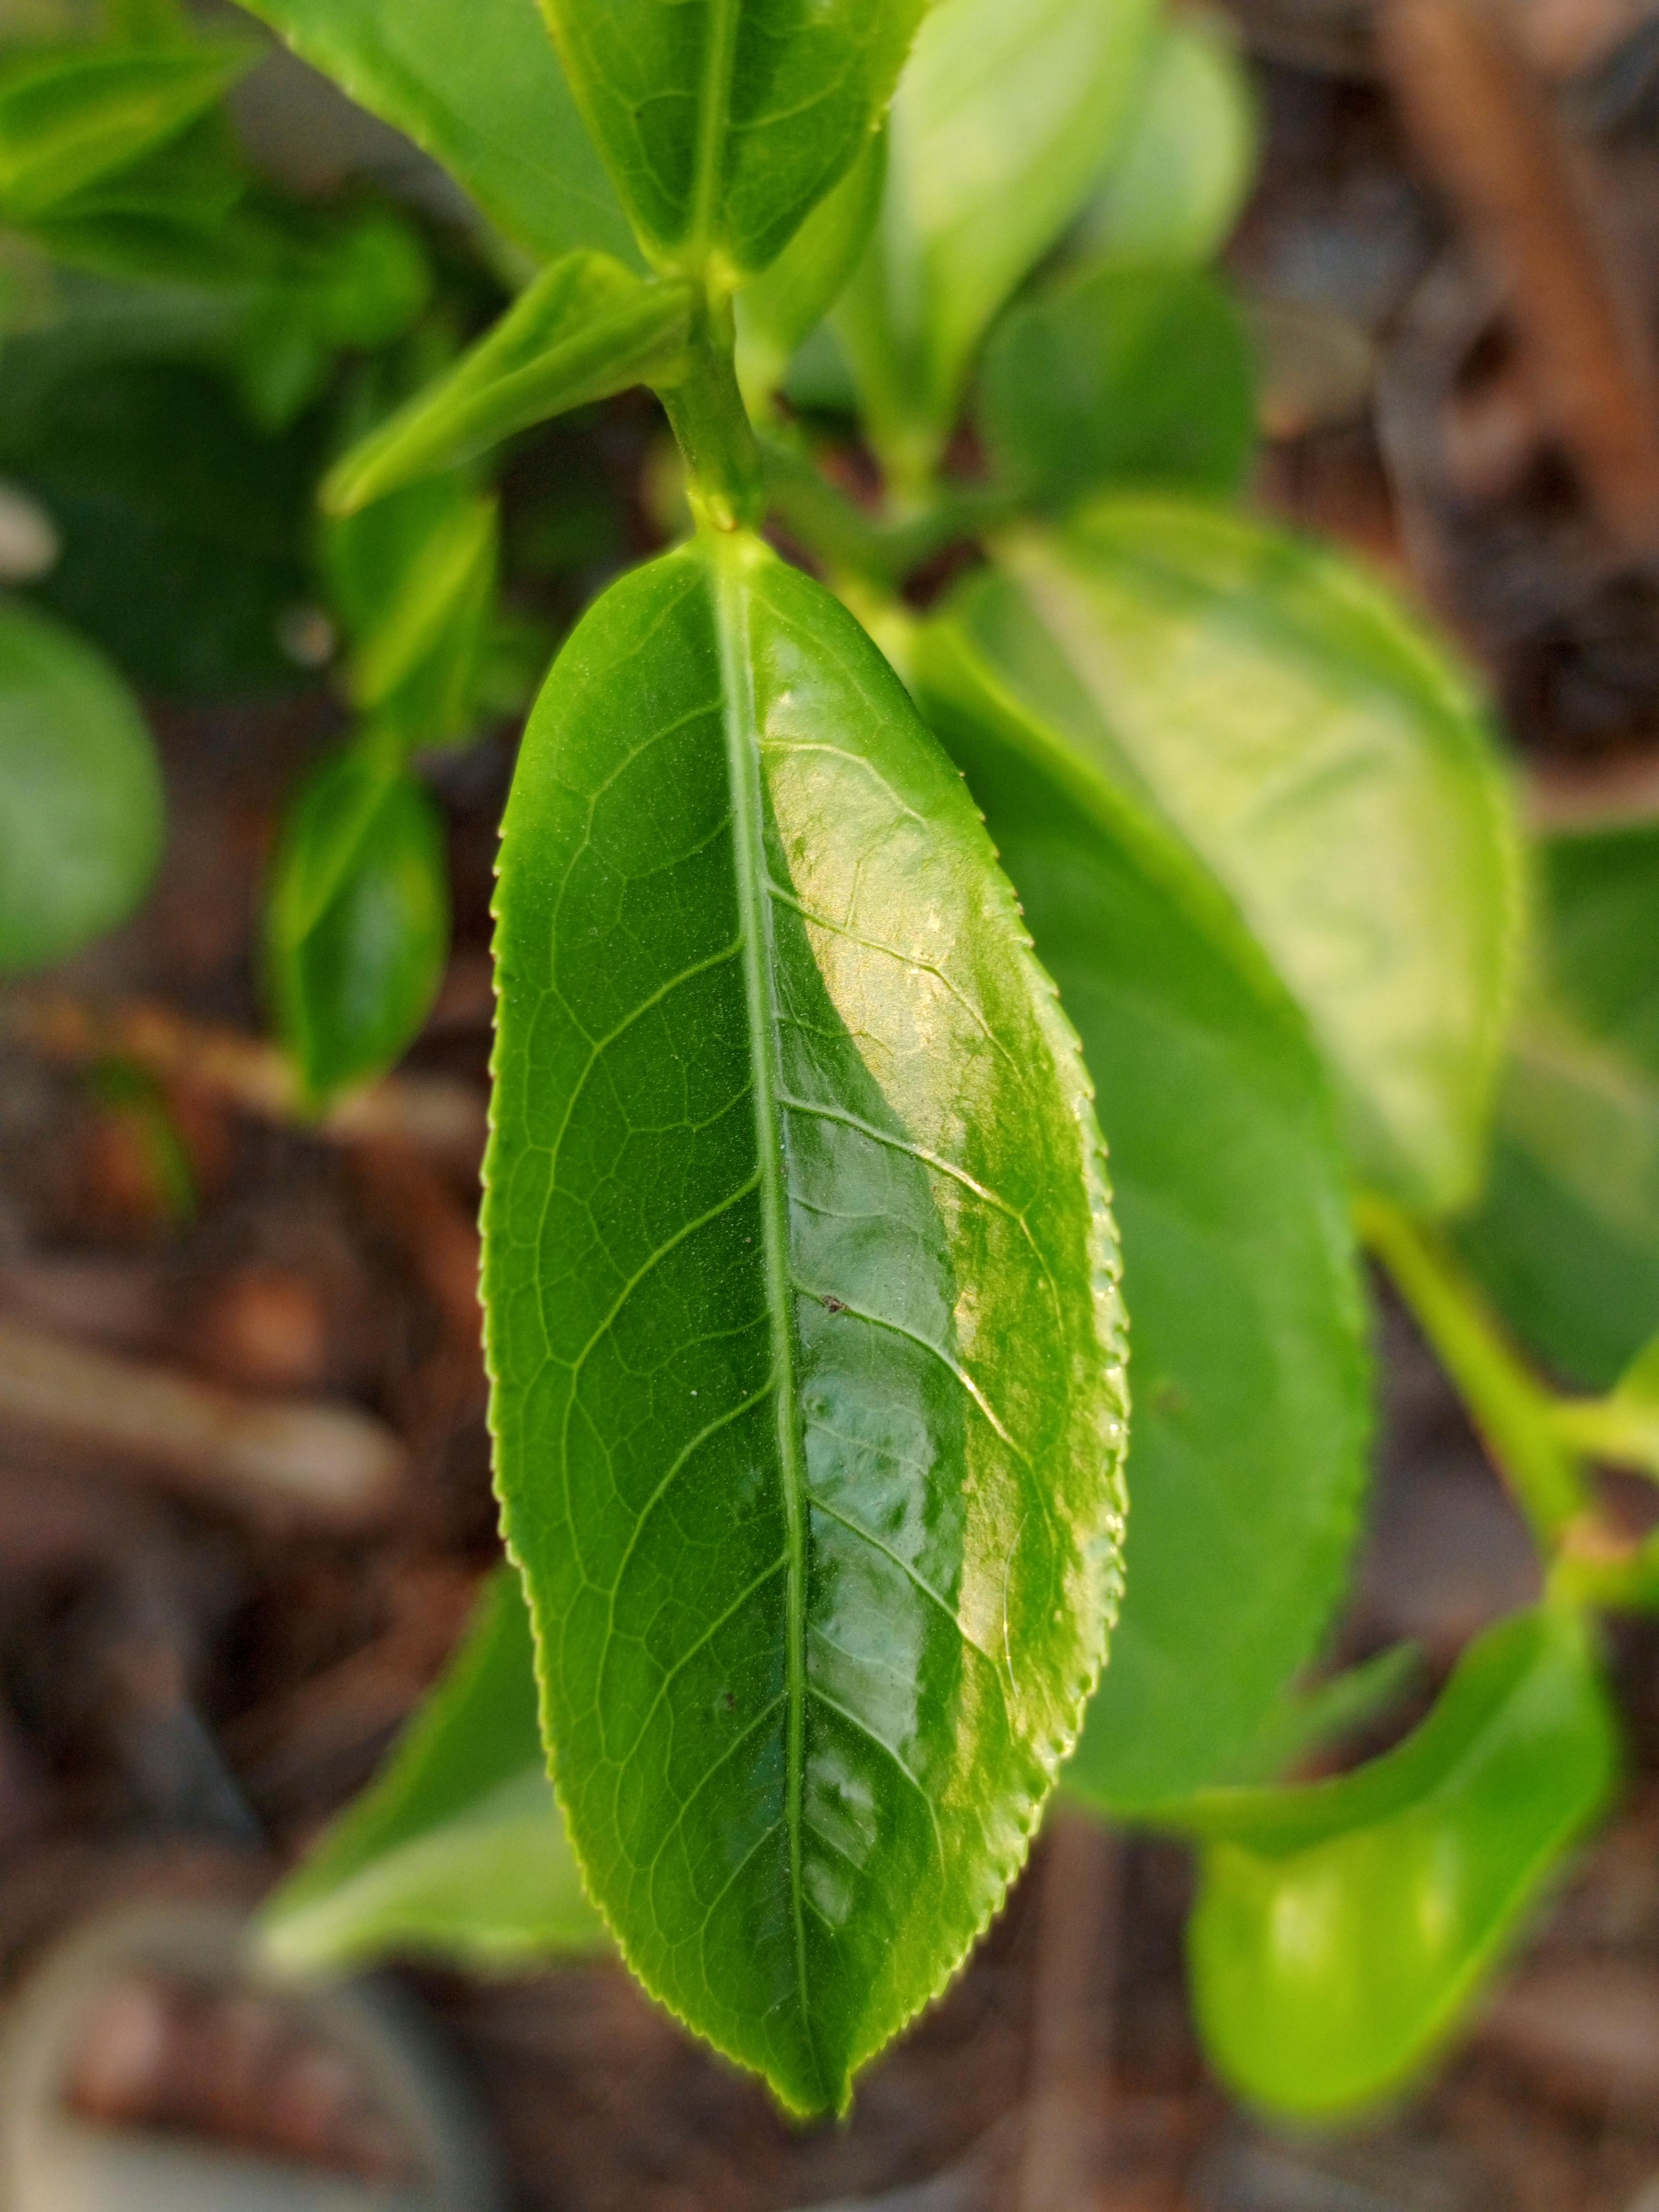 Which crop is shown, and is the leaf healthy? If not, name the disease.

tea, healthy leaf
